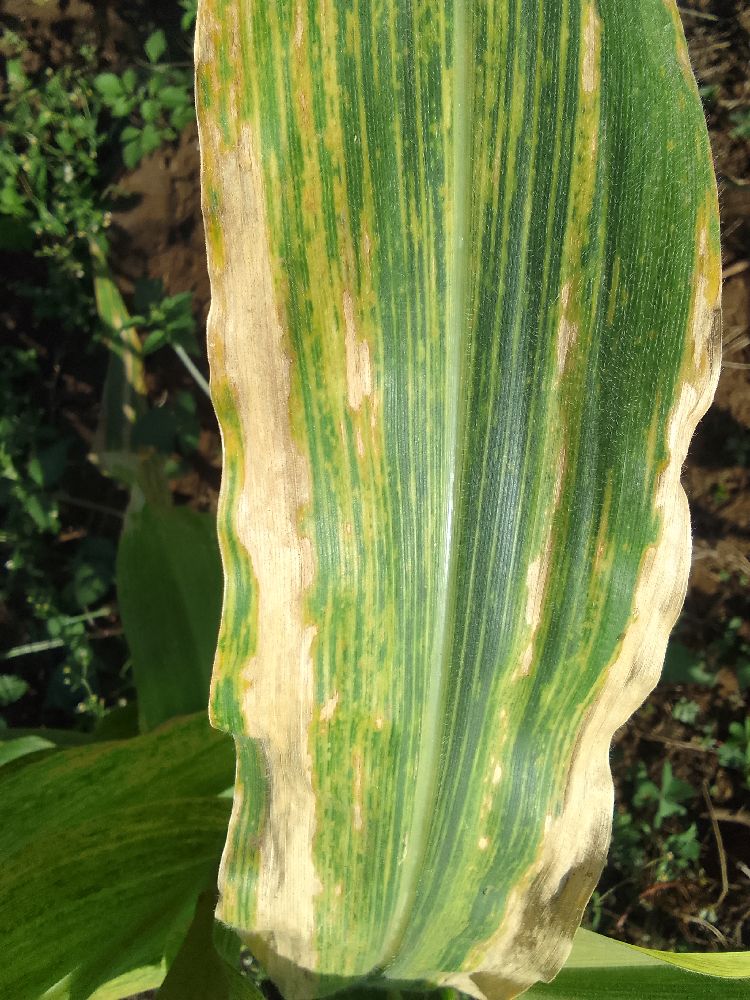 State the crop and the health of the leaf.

maize, maize lethal necrosis
